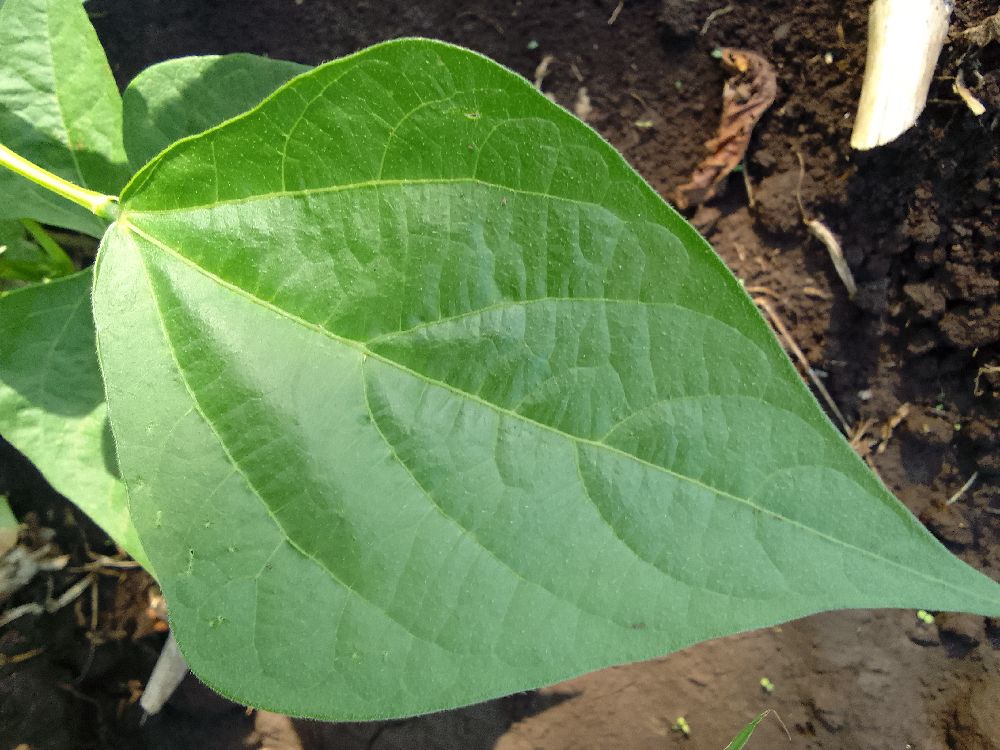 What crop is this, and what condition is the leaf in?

common bean, healthy
